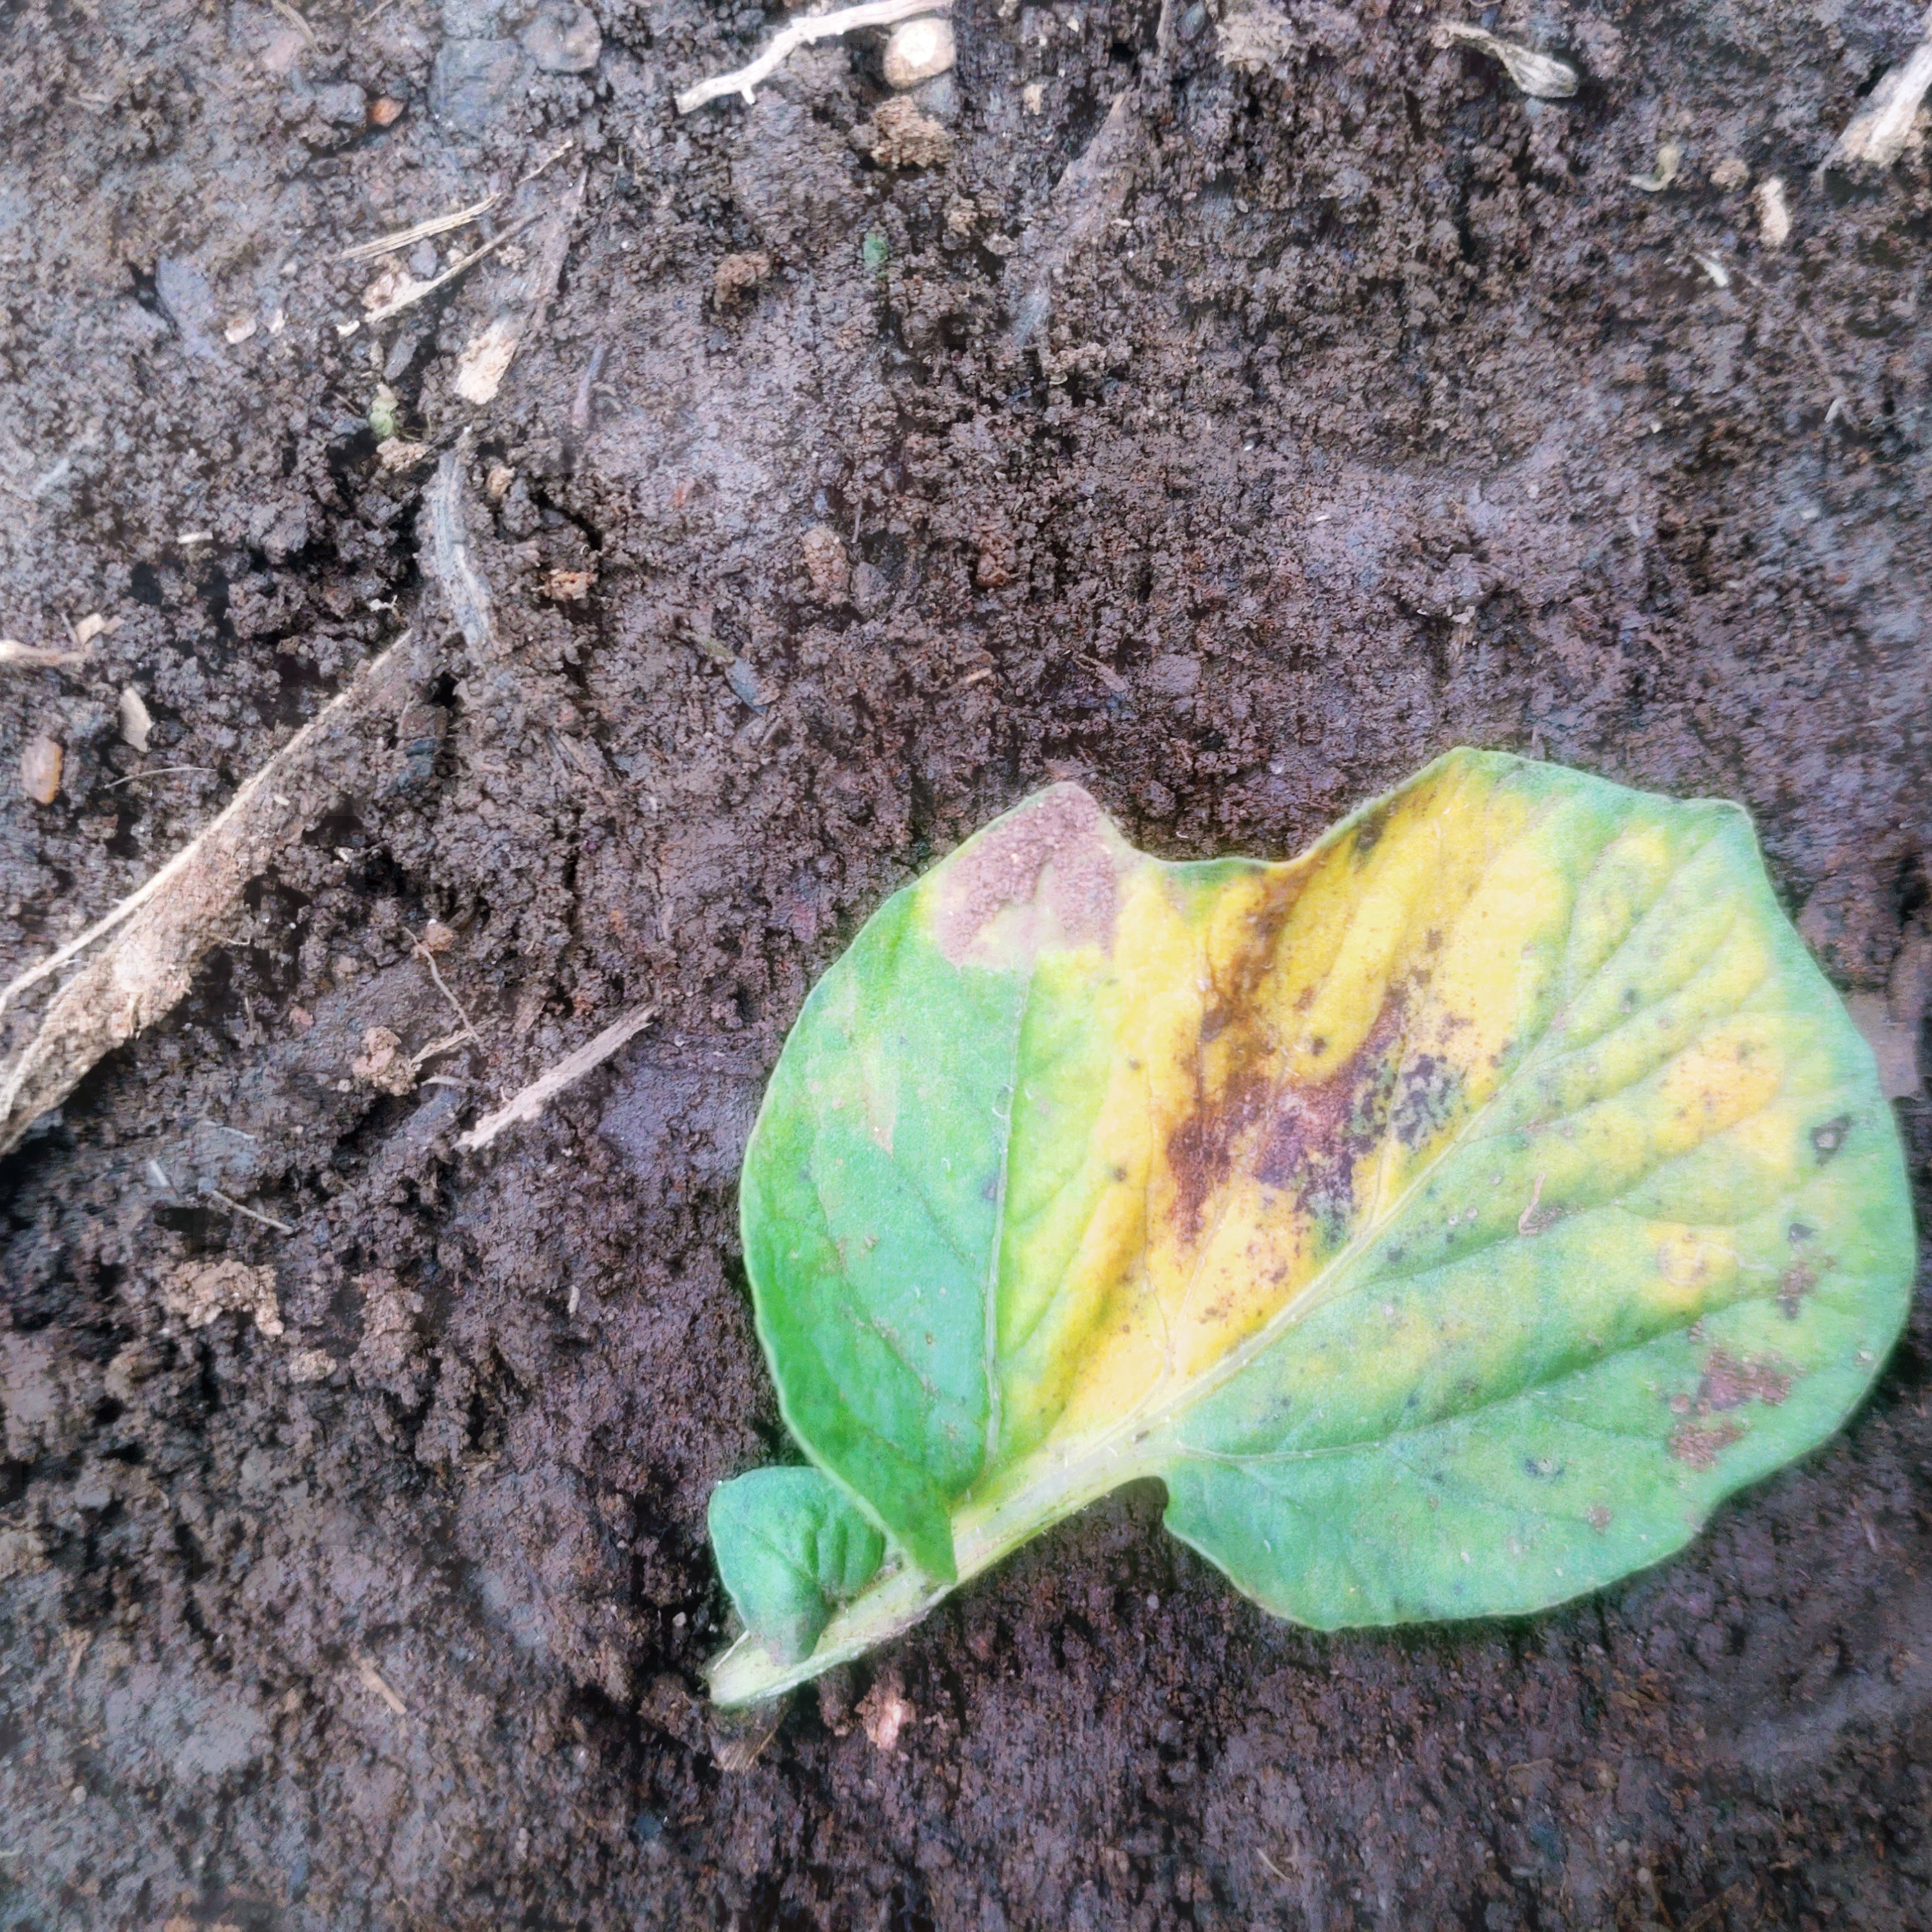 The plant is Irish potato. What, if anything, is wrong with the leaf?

late blight
